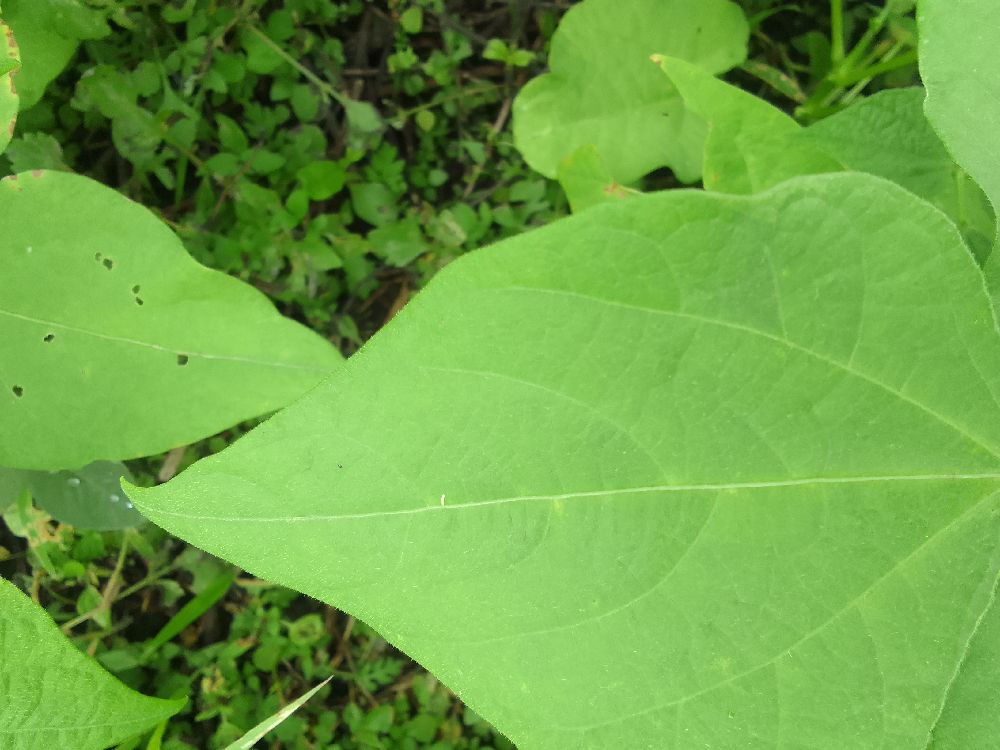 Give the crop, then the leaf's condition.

common bean, healthy
